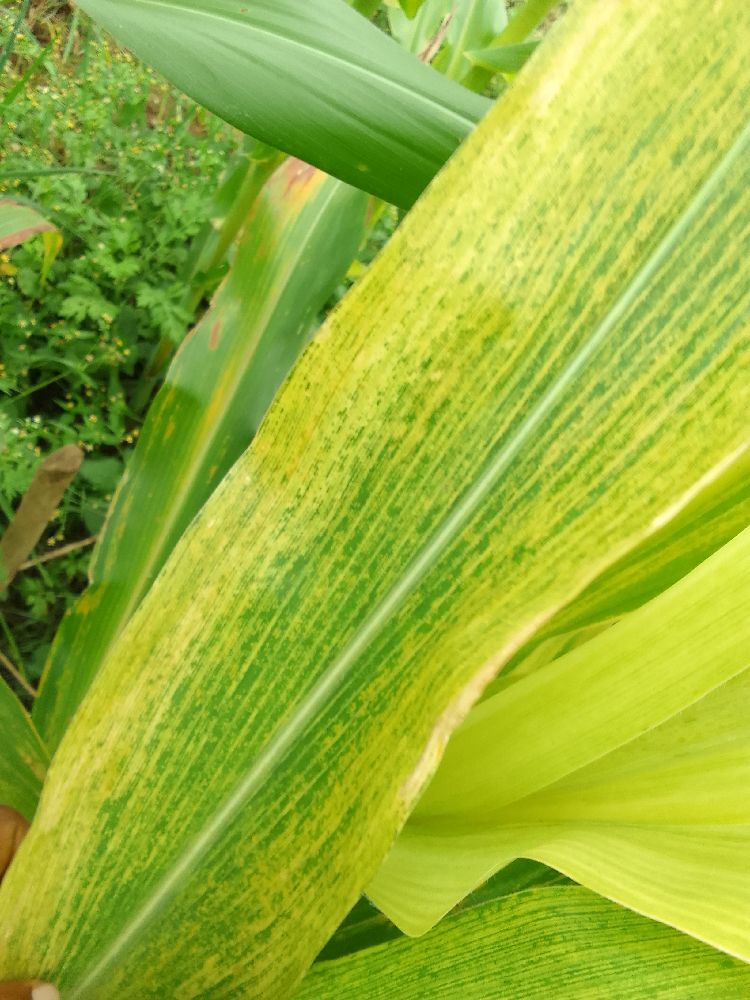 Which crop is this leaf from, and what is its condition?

maize, maize lethal necrosis
